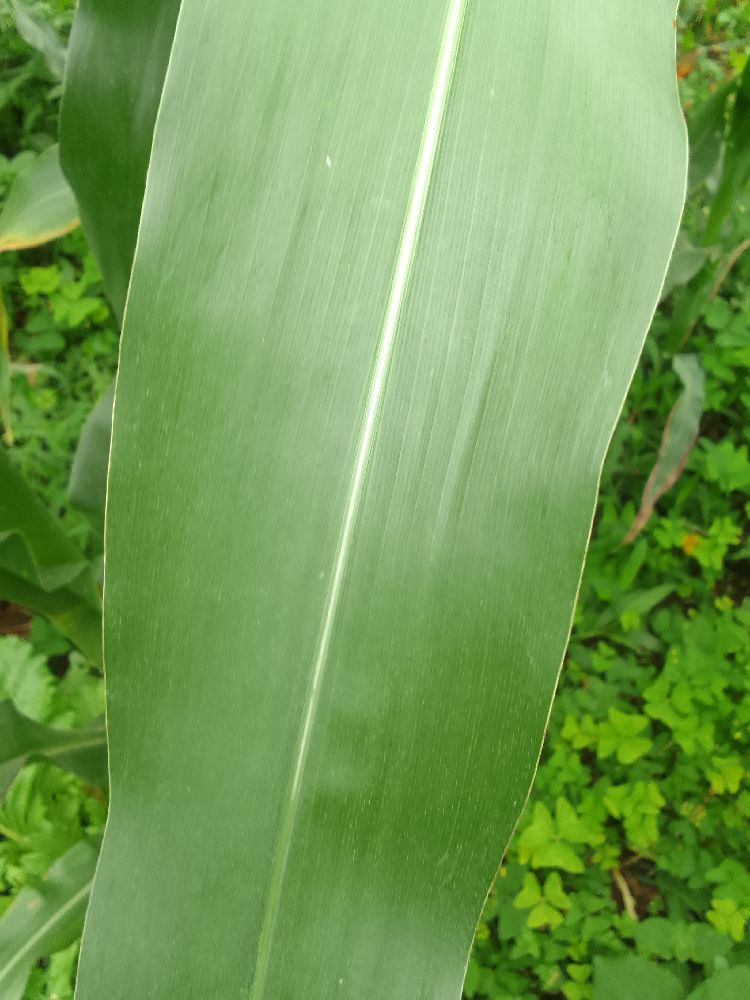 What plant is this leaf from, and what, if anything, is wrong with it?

maize, healthy
